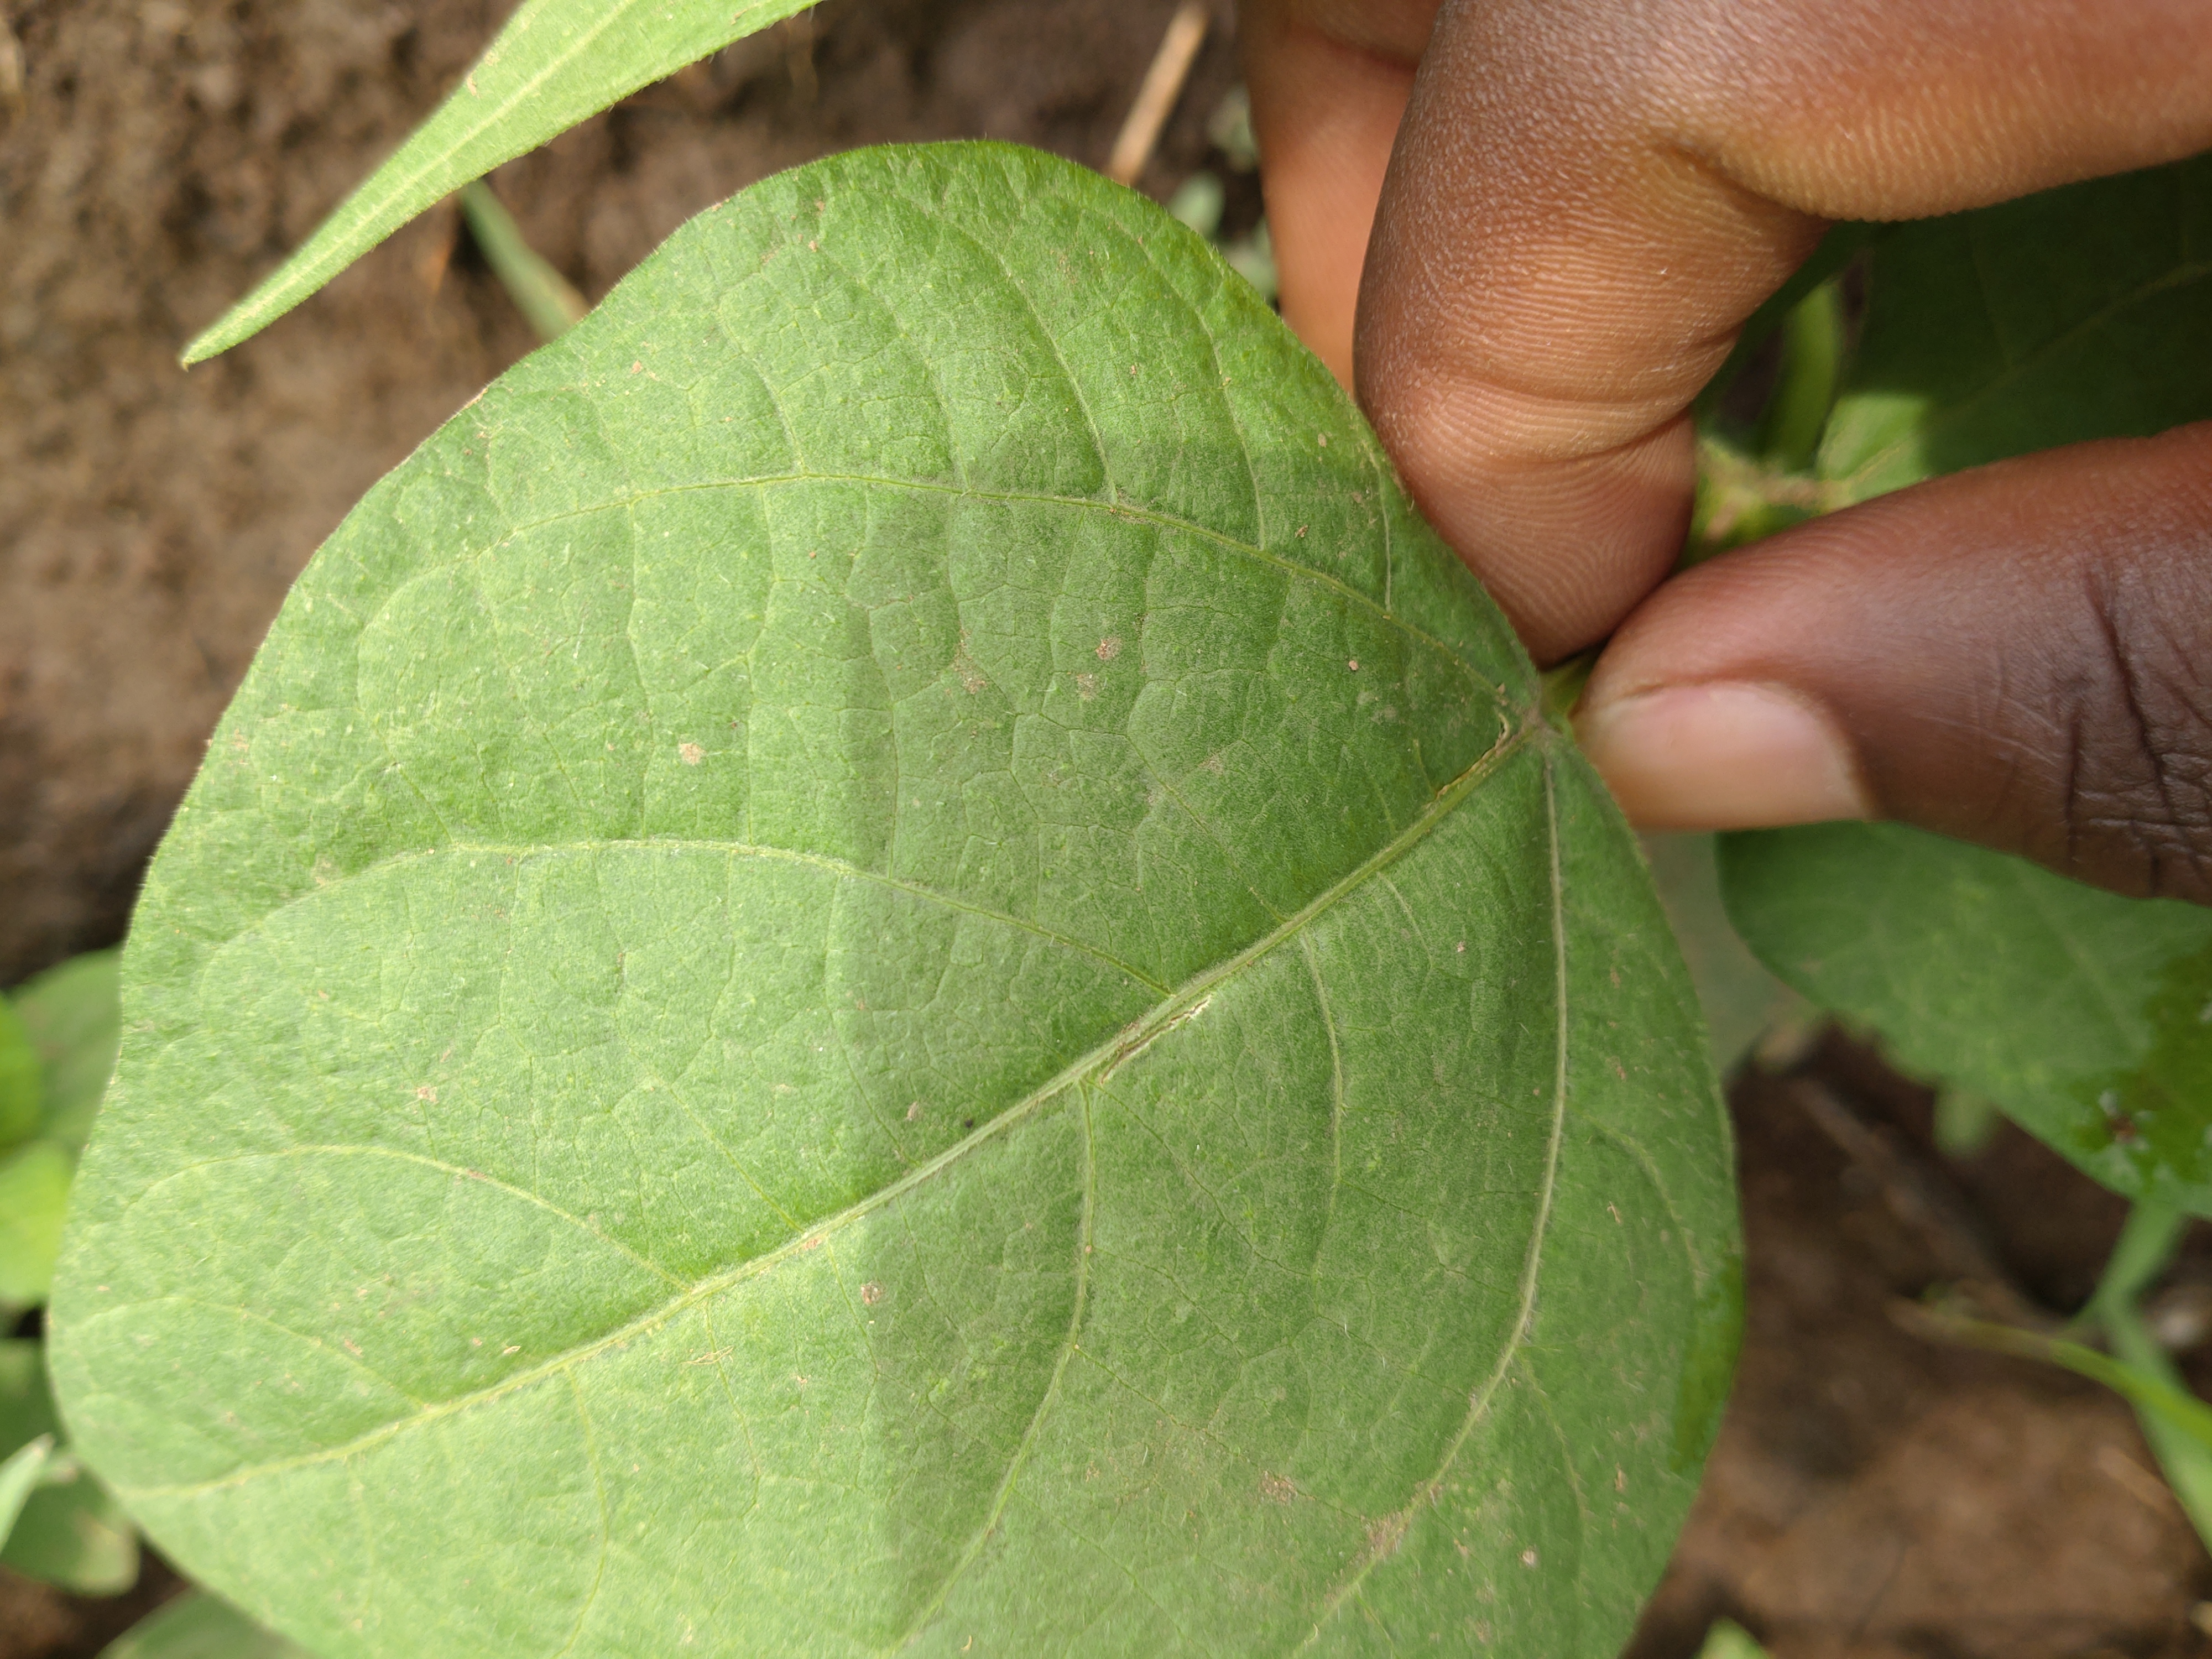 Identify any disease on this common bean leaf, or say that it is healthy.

healthy
